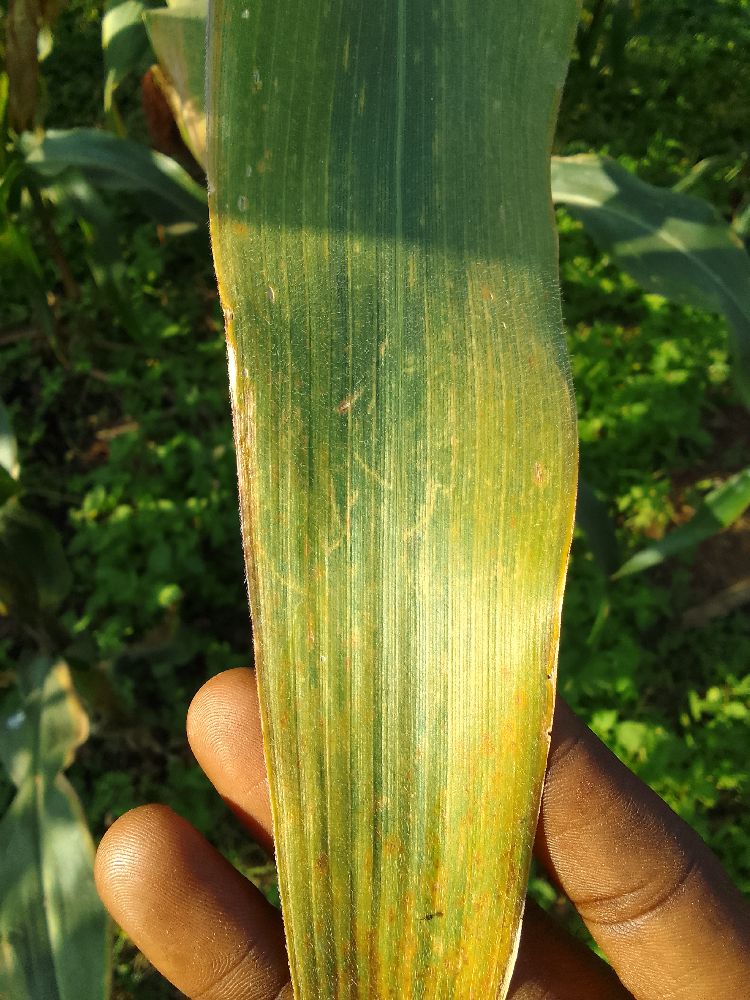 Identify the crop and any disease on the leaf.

maize, maize lethal necrosis
